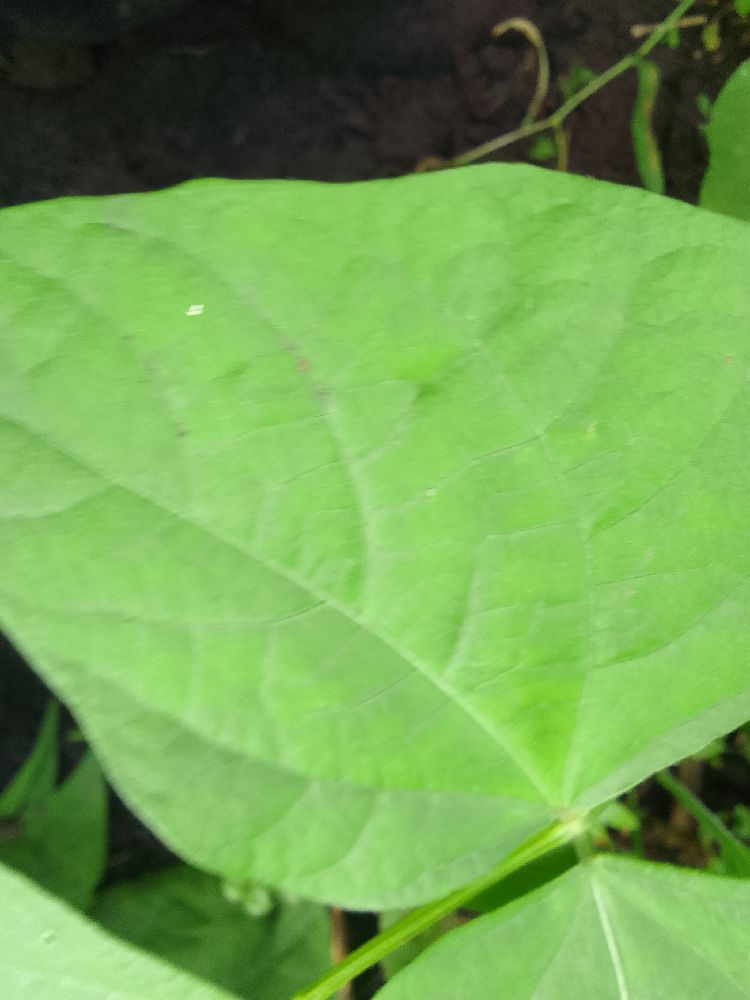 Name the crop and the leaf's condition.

common bean, healthy
